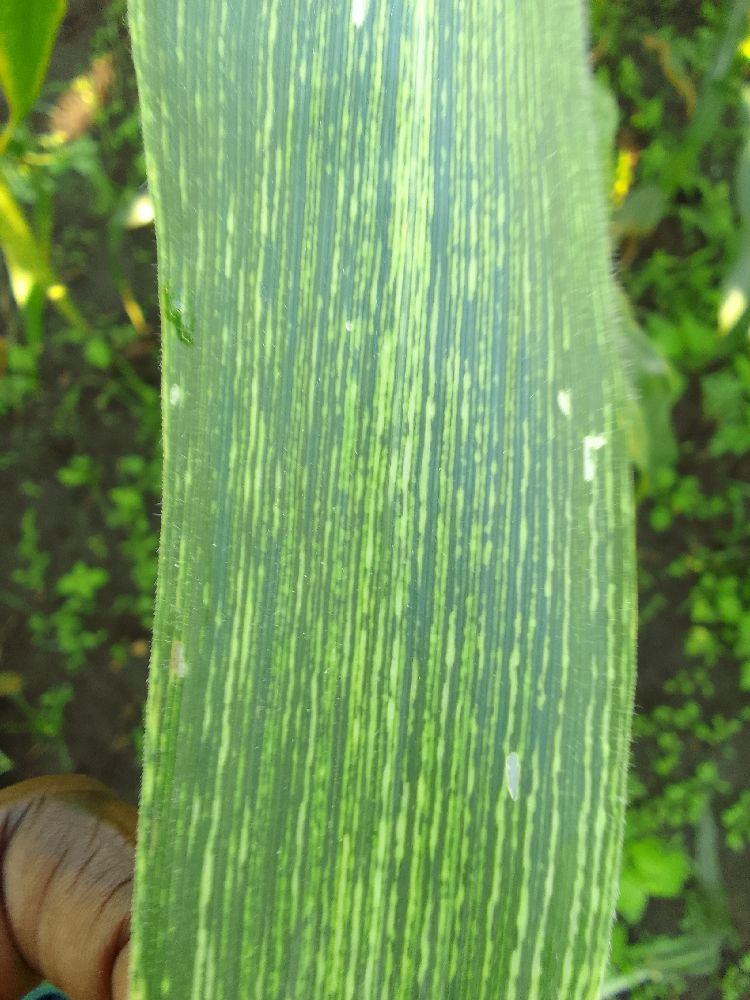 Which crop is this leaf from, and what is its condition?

maize, maize streak virus
